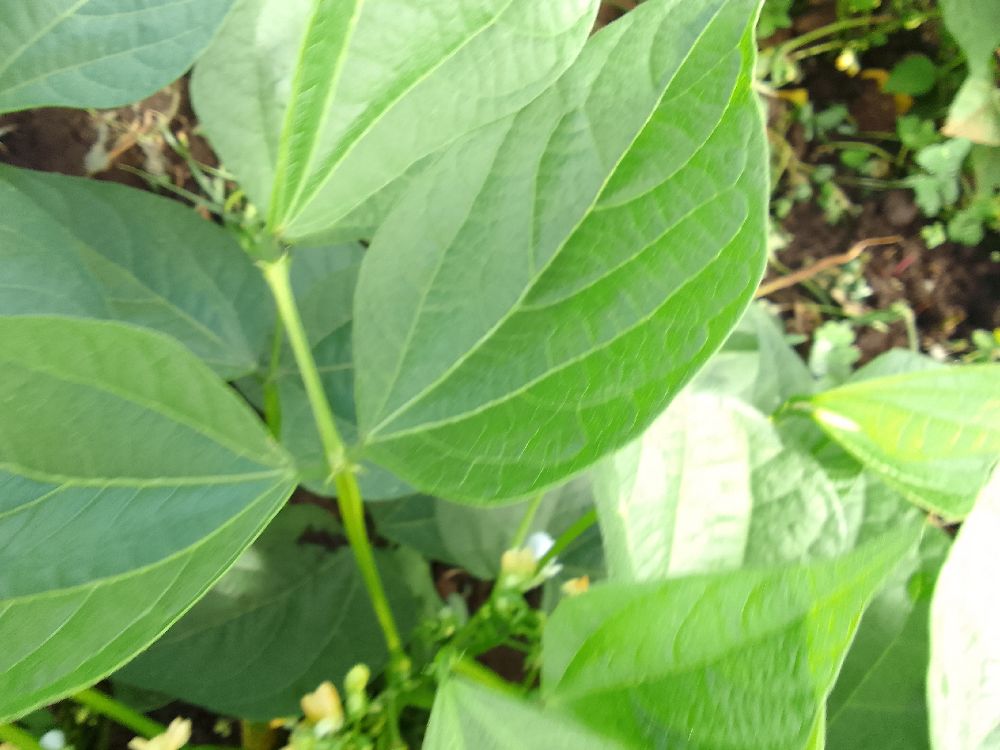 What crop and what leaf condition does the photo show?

common bean, healthy
